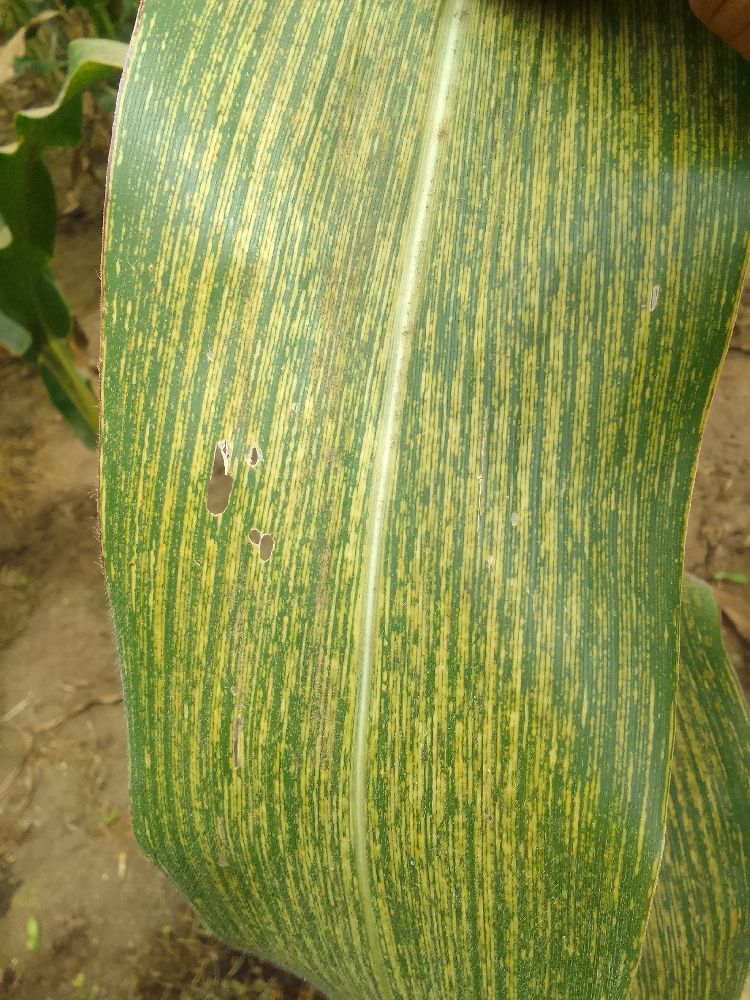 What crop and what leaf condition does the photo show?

maize, maize streak virus
